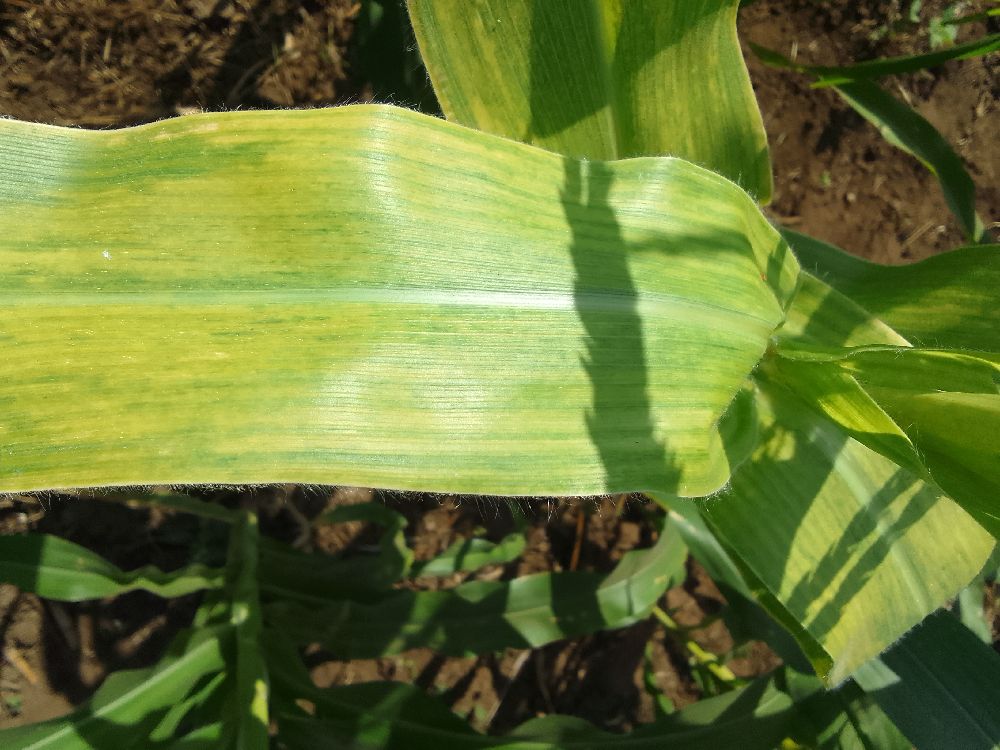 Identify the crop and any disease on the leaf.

maize, maize lethal necrosis
